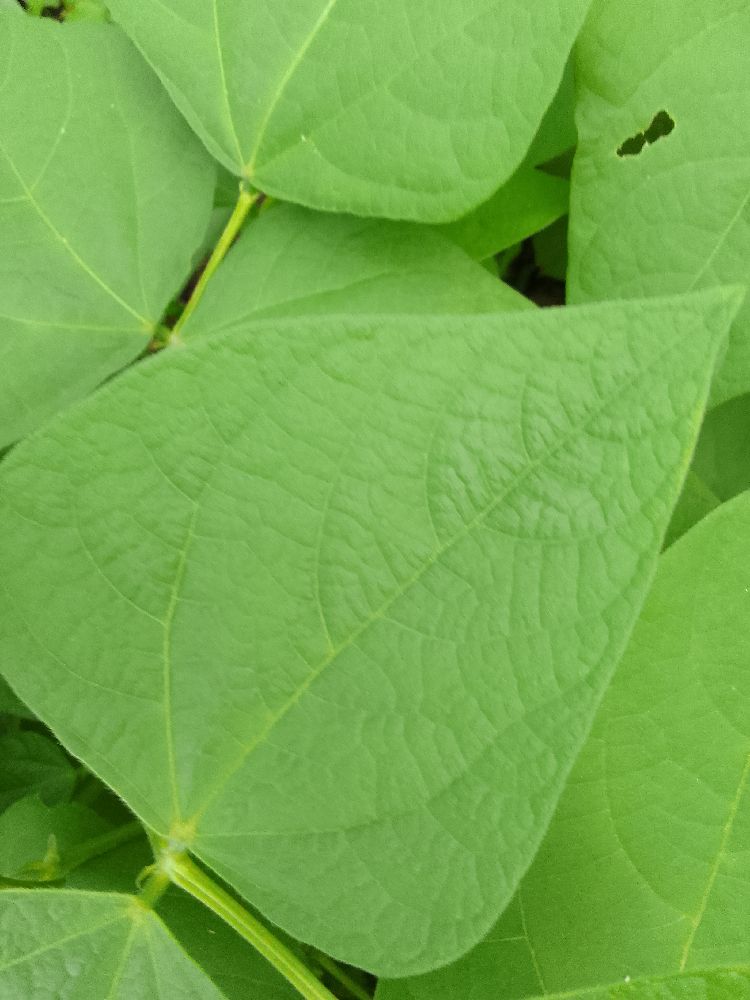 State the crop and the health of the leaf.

common bean, healthy
